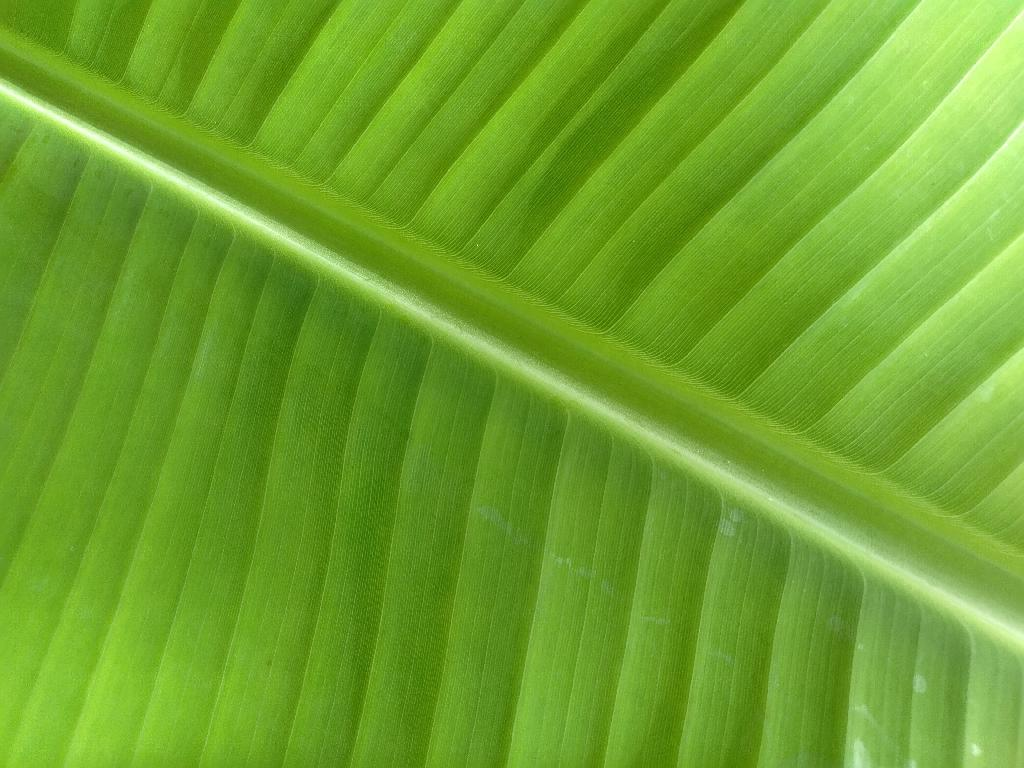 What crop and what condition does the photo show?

banana, healthy
